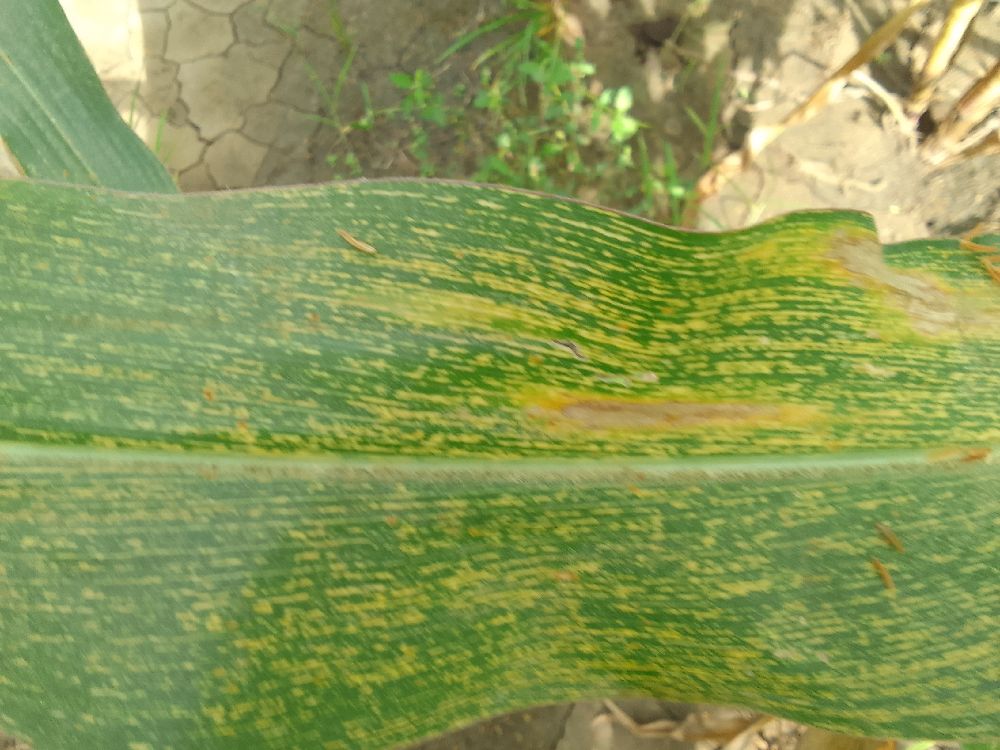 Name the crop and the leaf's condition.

maize, maize streak virus
